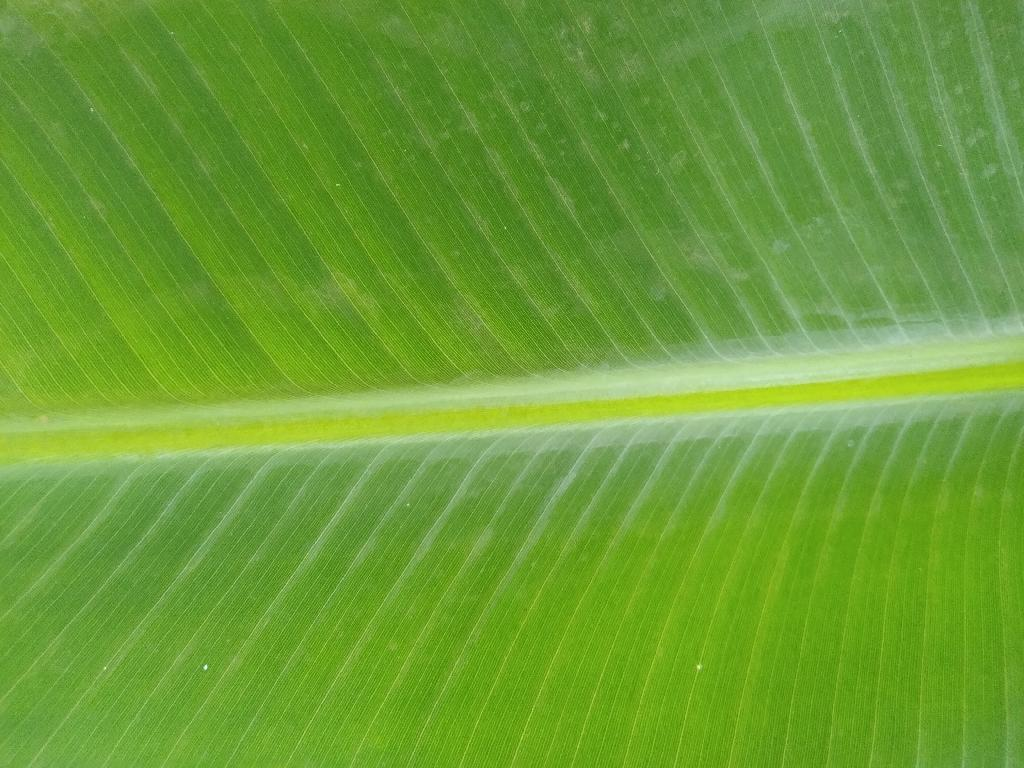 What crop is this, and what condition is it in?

banana, healthy
